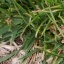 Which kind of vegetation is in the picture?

grass
